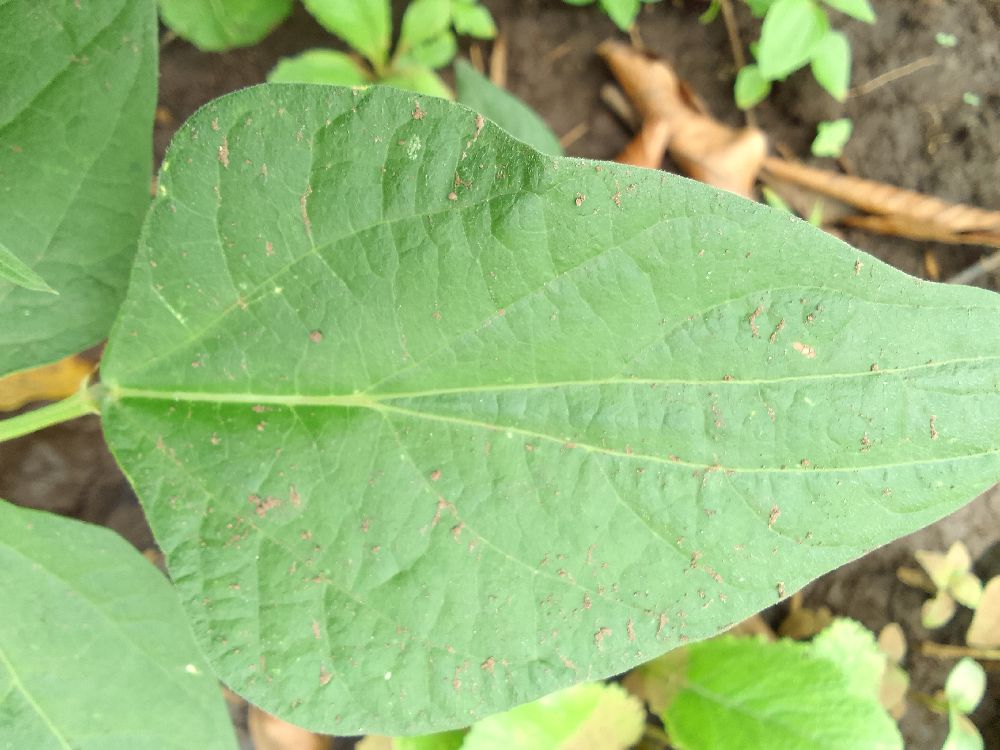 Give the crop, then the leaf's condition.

common bean, healthy
